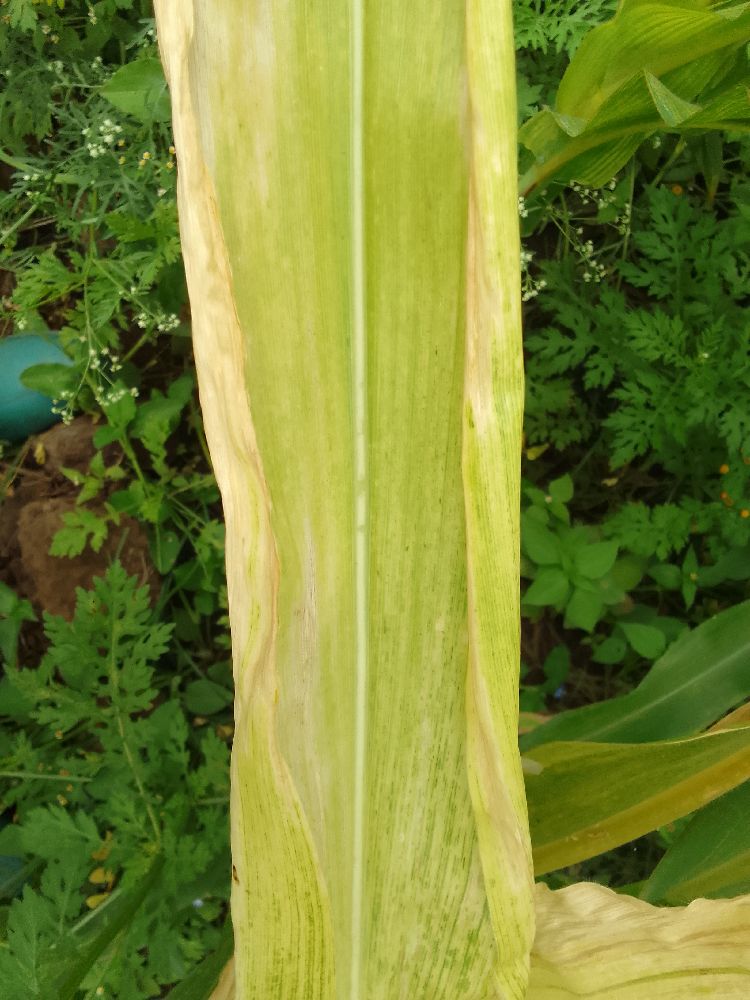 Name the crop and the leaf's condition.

maize, maize lethal necrosis
